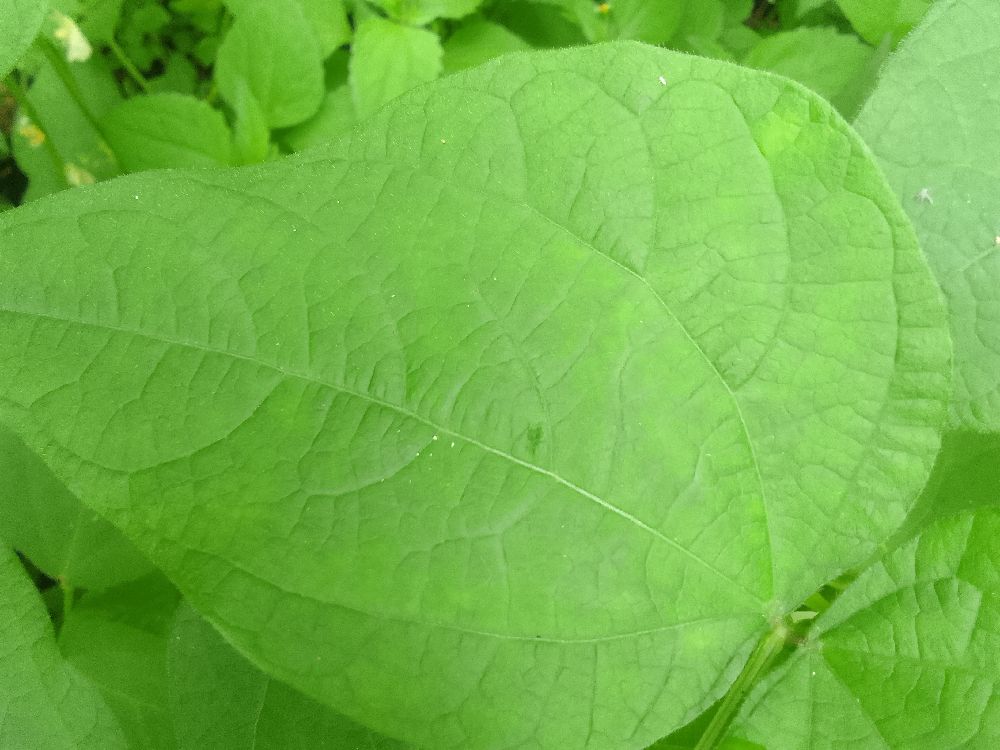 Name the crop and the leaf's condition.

common bean, healthy
